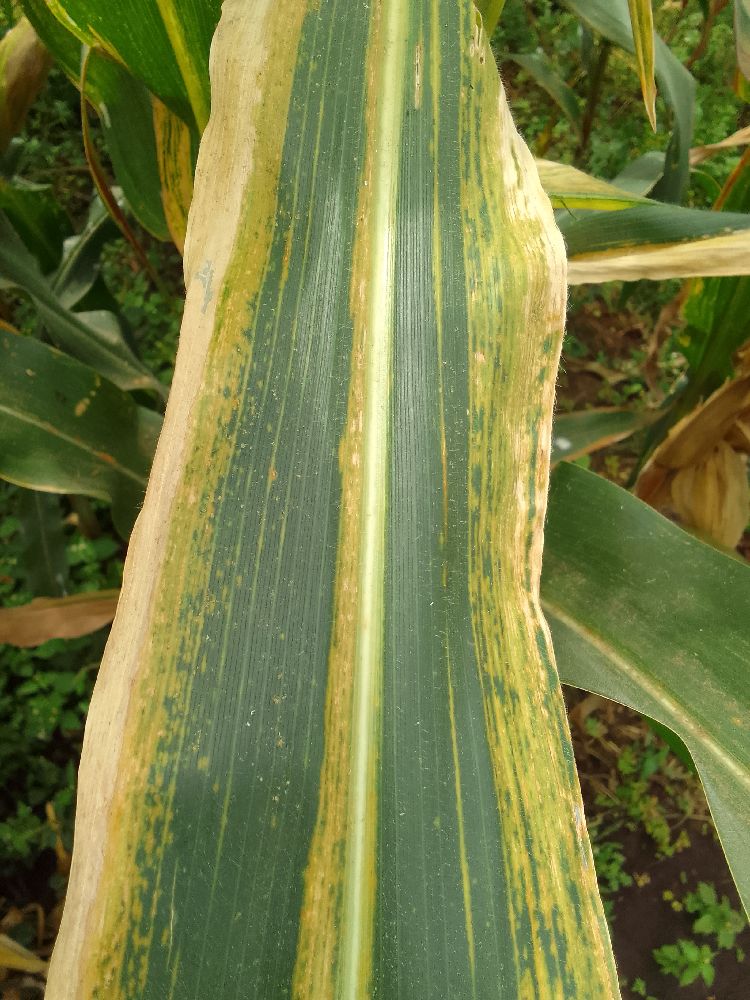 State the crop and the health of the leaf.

maize, maize lethal necrosis
